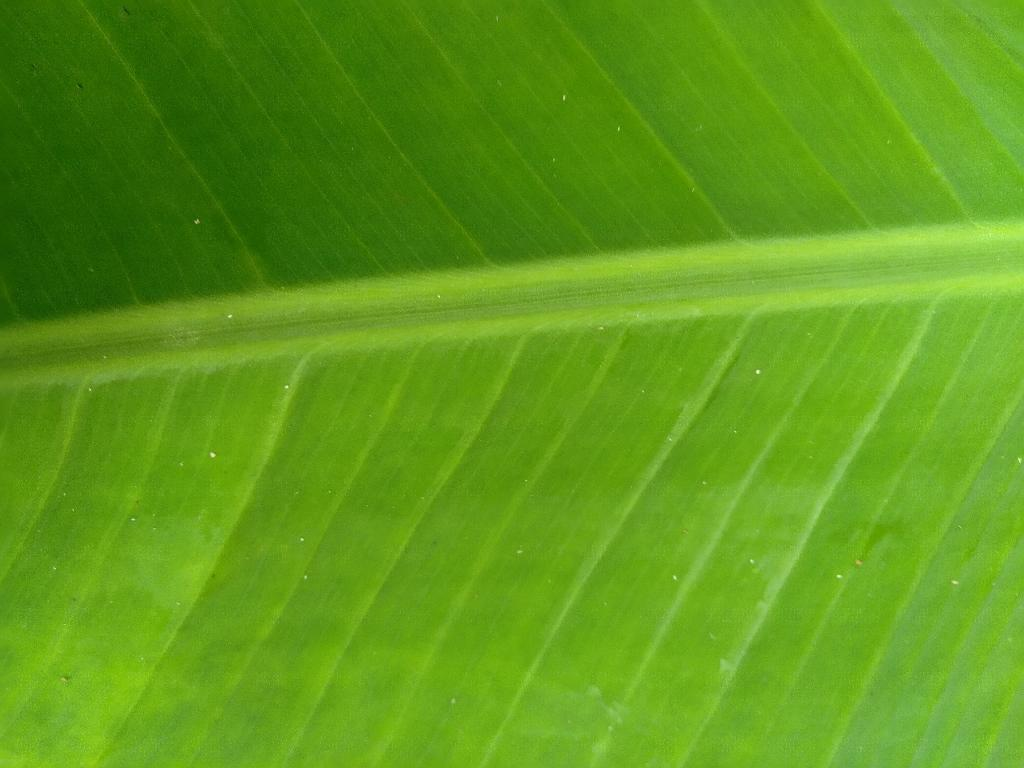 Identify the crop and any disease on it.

banana, healthy
